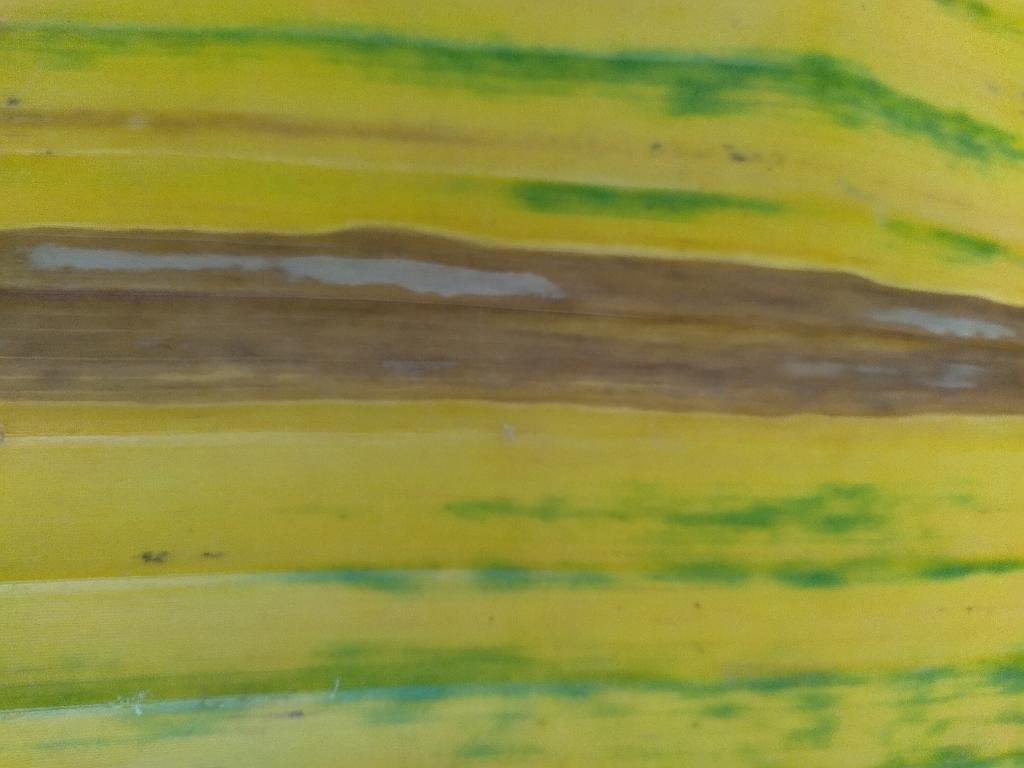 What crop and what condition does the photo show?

banana, fusarium wilt race 1
